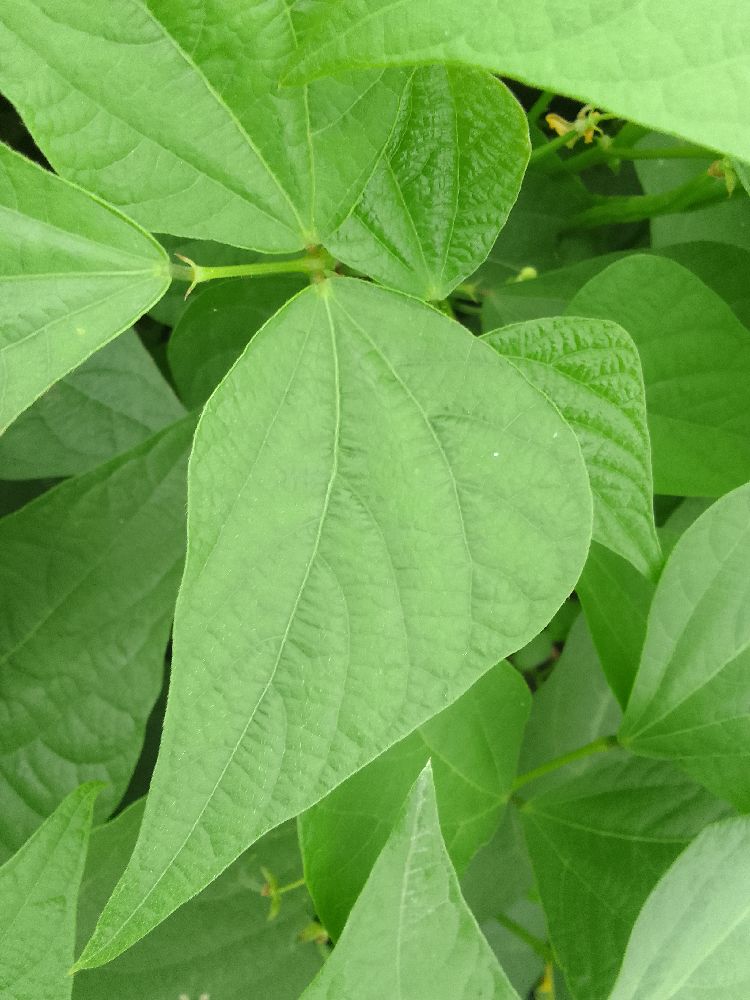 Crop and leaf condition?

common bean, healthy
